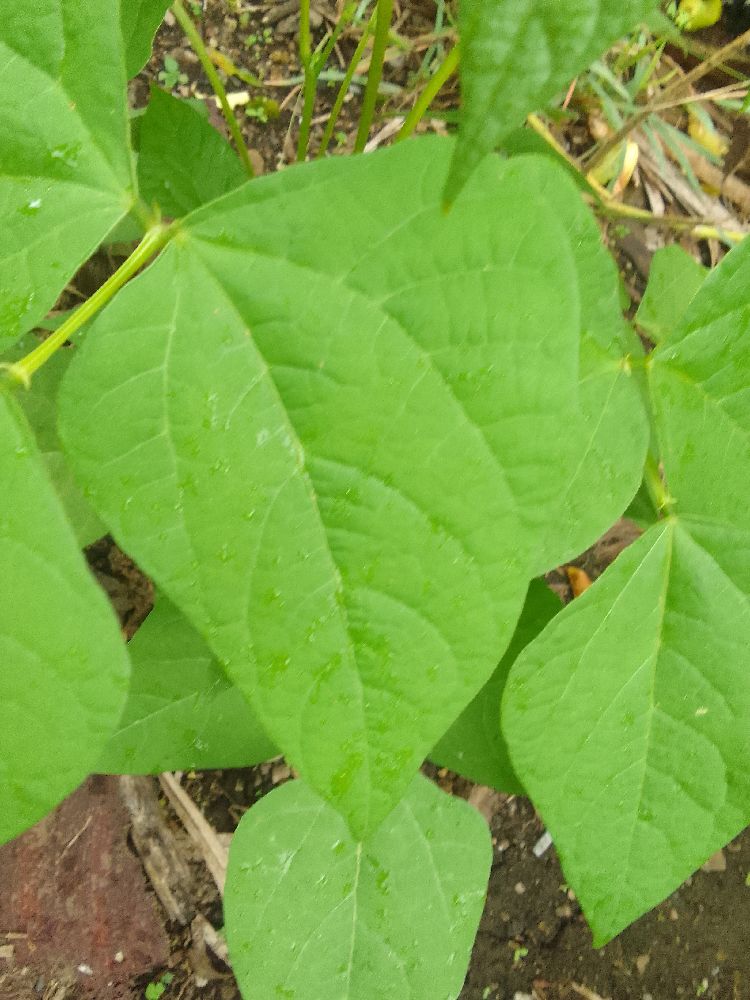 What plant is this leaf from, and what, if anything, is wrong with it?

common bean, healthy
